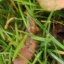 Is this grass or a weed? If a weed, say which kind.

grass
